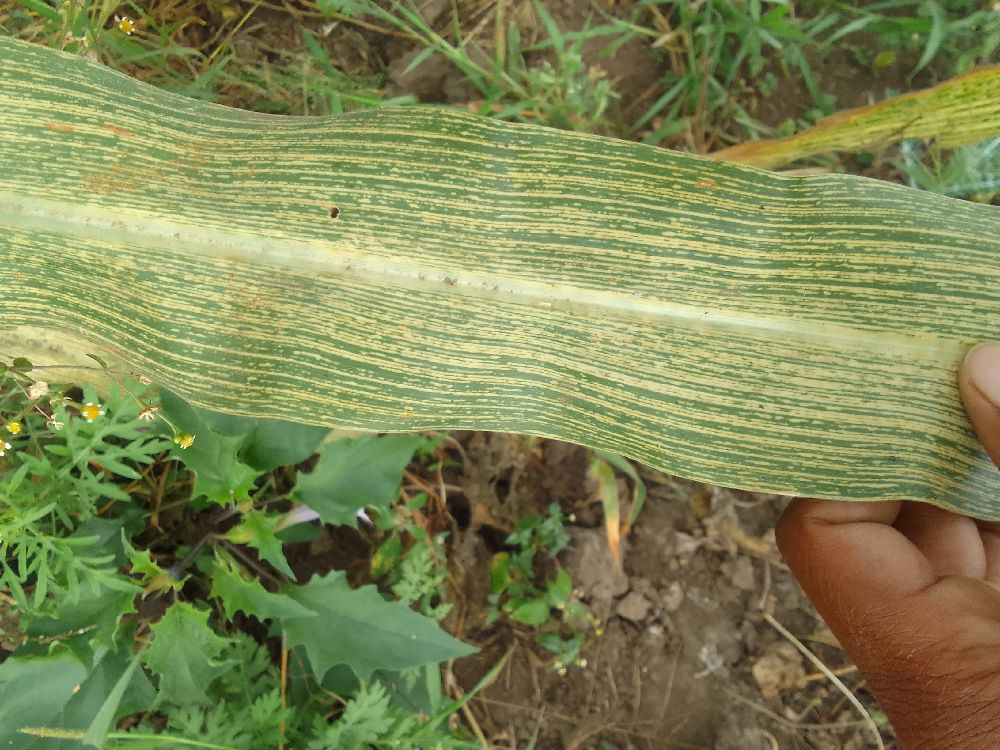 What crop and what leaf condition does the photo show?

maize, maize streak virus
